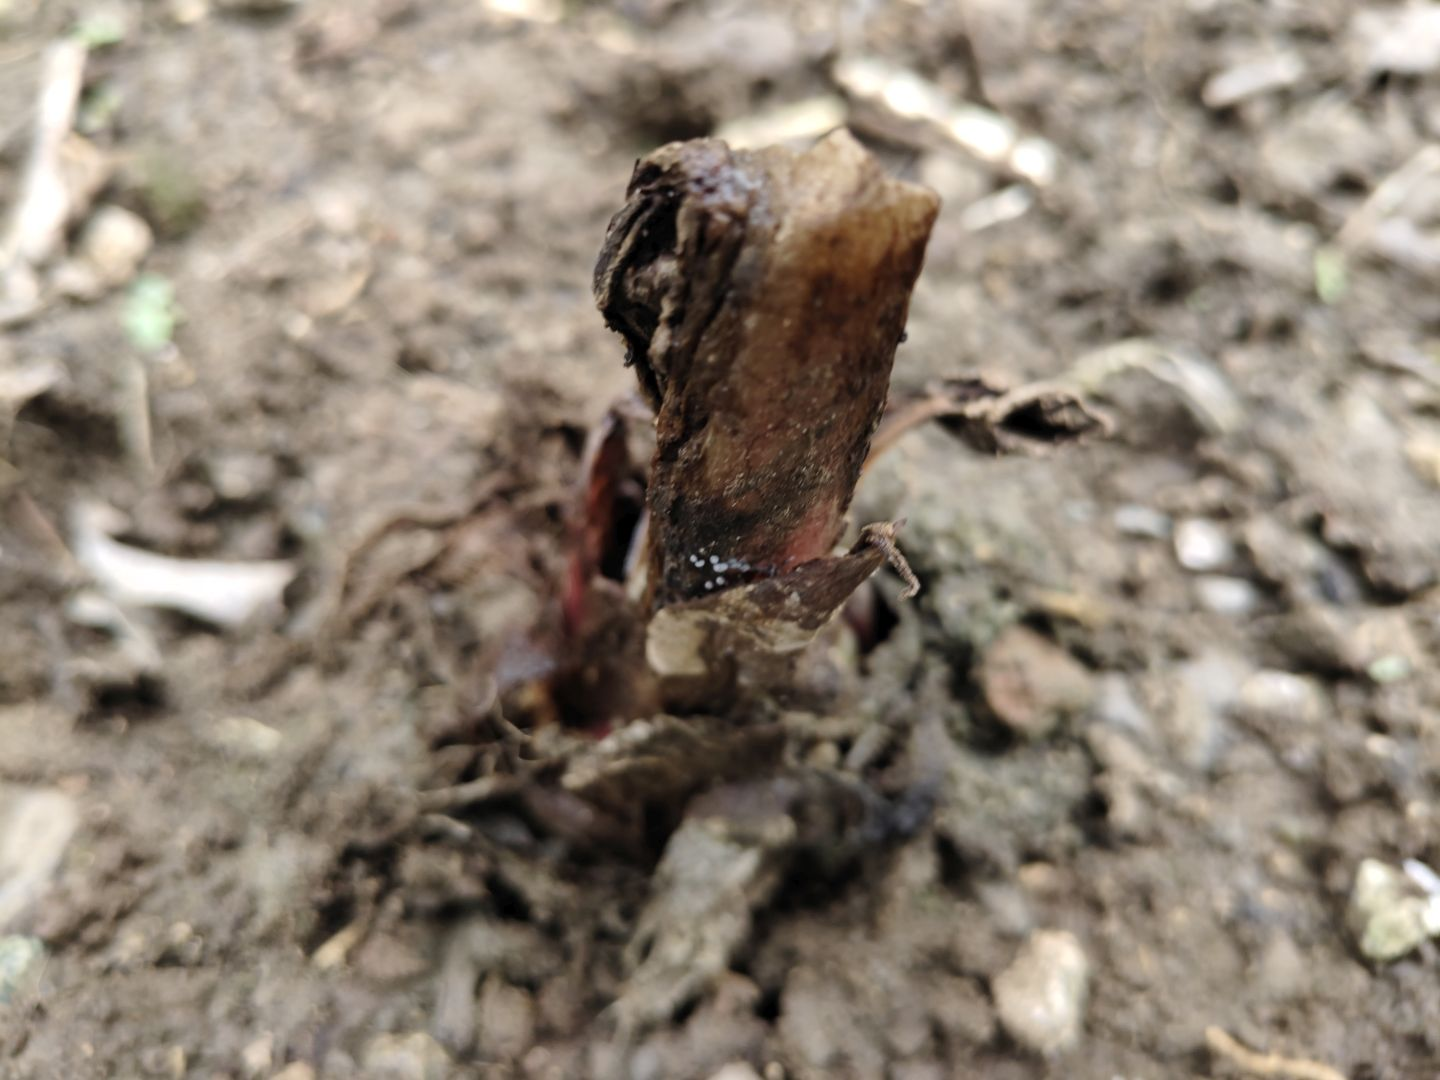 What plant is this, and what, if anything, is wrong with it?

taro, root rot
